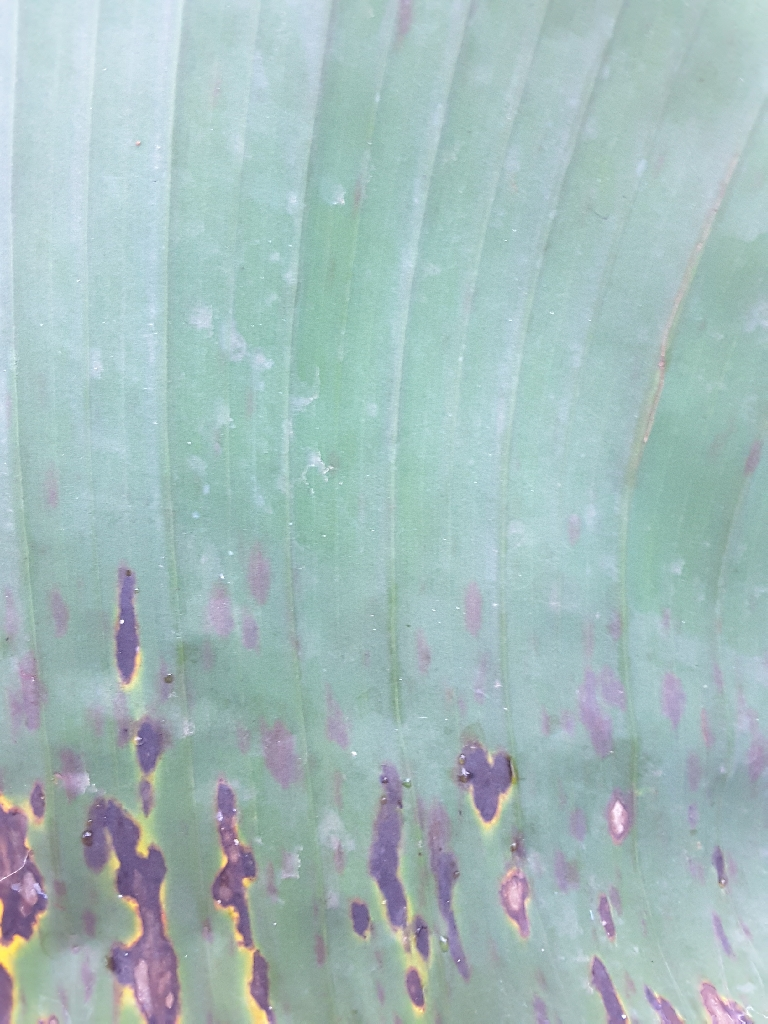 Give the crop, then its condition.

banana, black sigatoka
